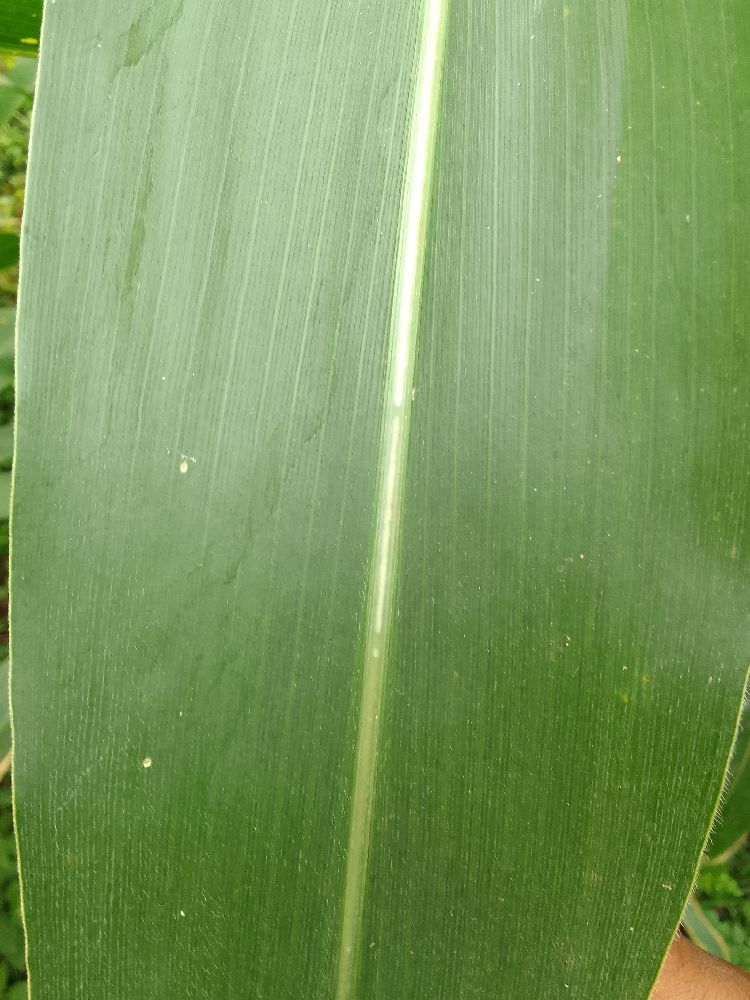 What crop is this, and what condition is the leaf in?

maize, healthy
